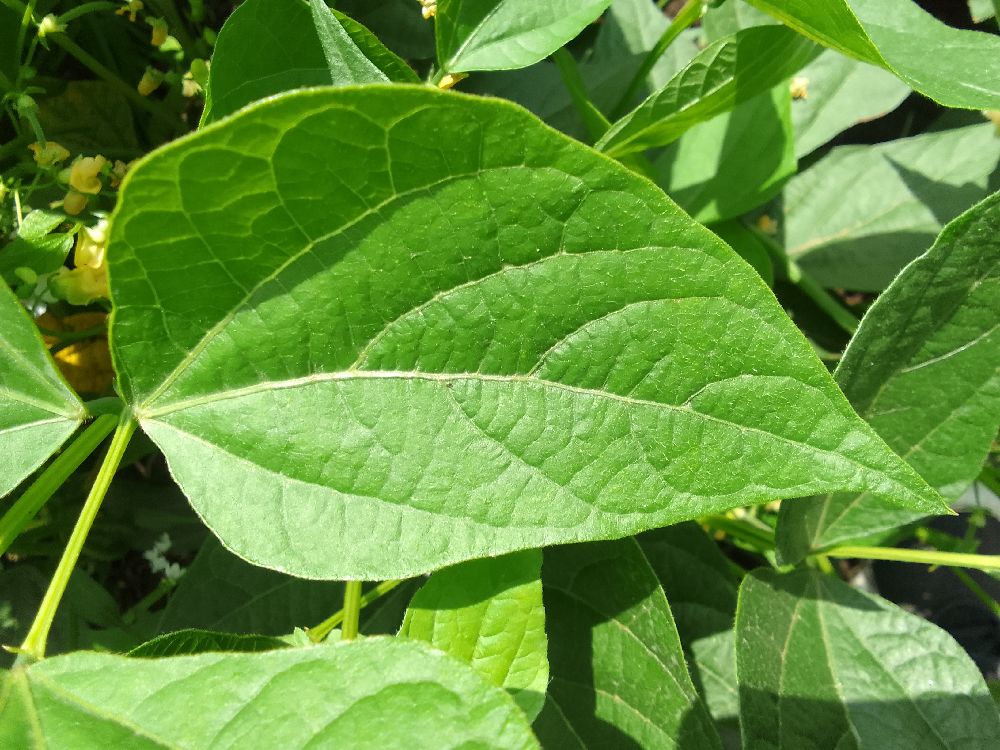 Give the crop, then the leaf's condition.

common bean, healthy
